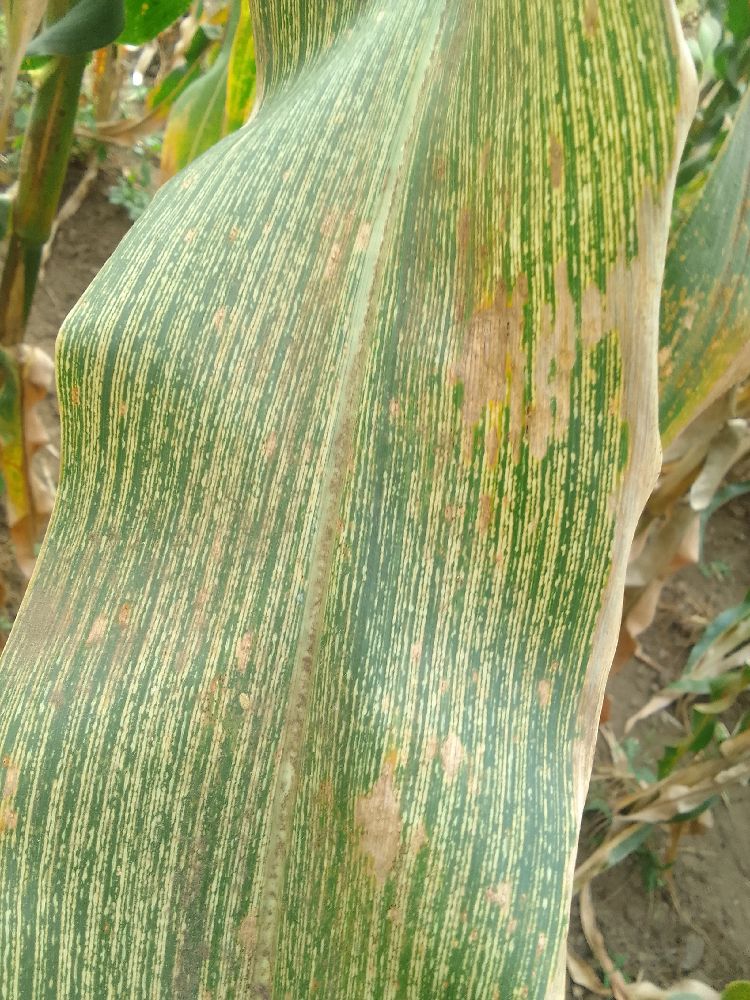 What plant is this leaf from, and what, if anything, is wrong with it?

maize, maize streak virus
